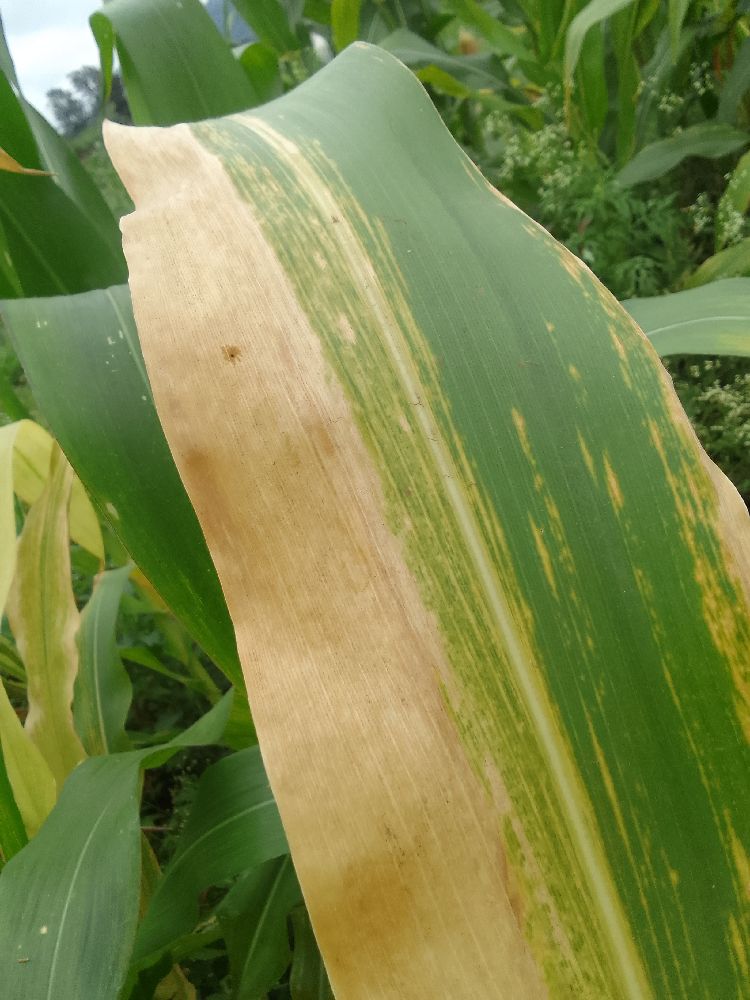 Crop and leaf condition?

maize, maize lethal necrosis
